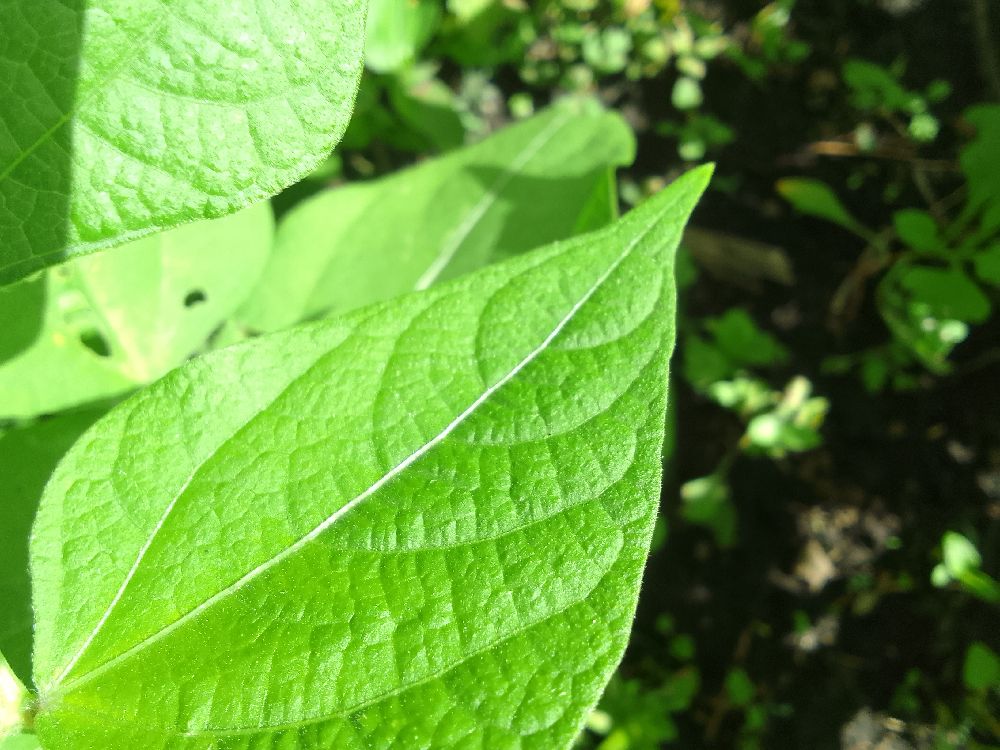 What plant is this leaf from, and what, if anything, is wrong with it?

common bean, healthy
